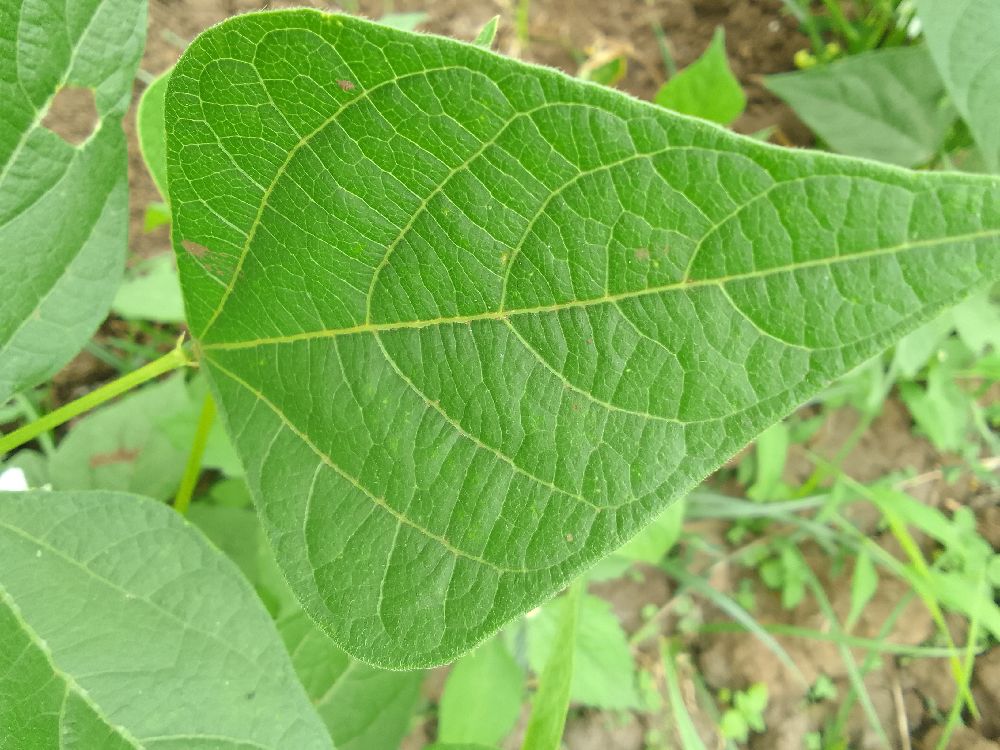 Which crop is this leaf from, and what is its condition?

common bean, healthy
